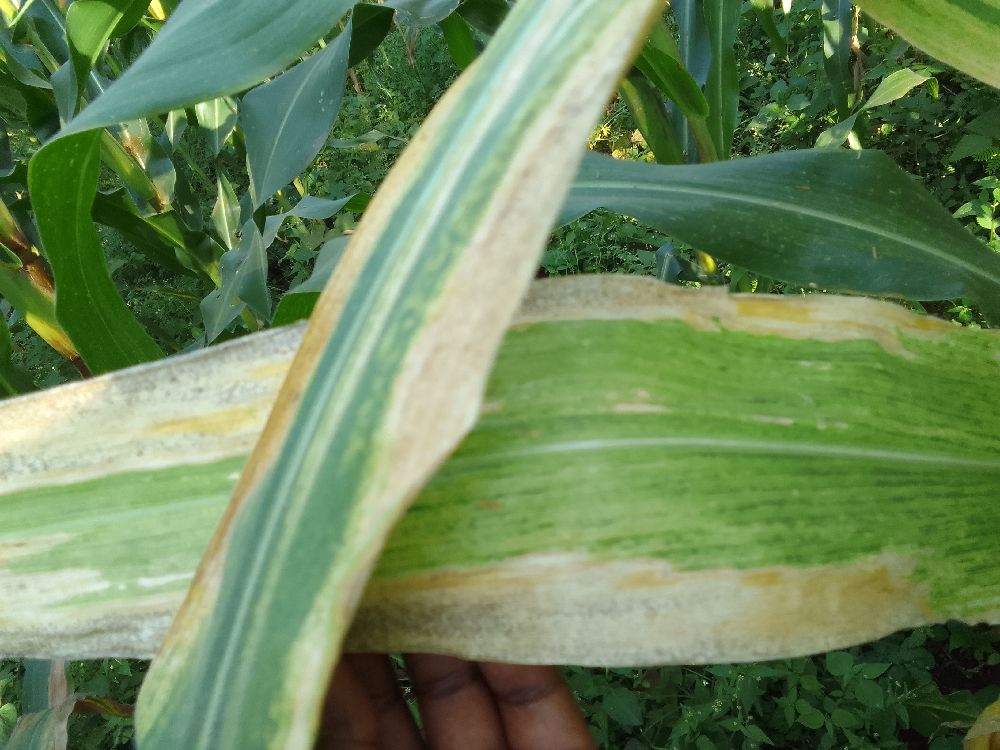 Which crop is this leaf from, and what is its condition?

maize, maize lethal necrosis
